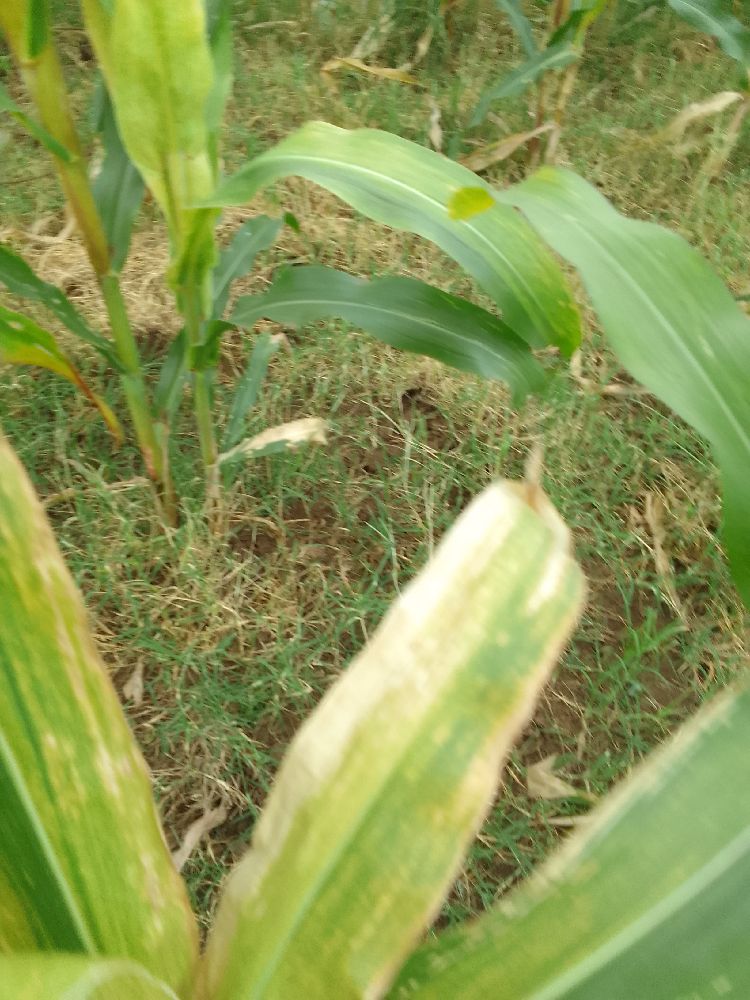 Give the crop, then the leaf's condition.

maize, maize lethal necrosis
